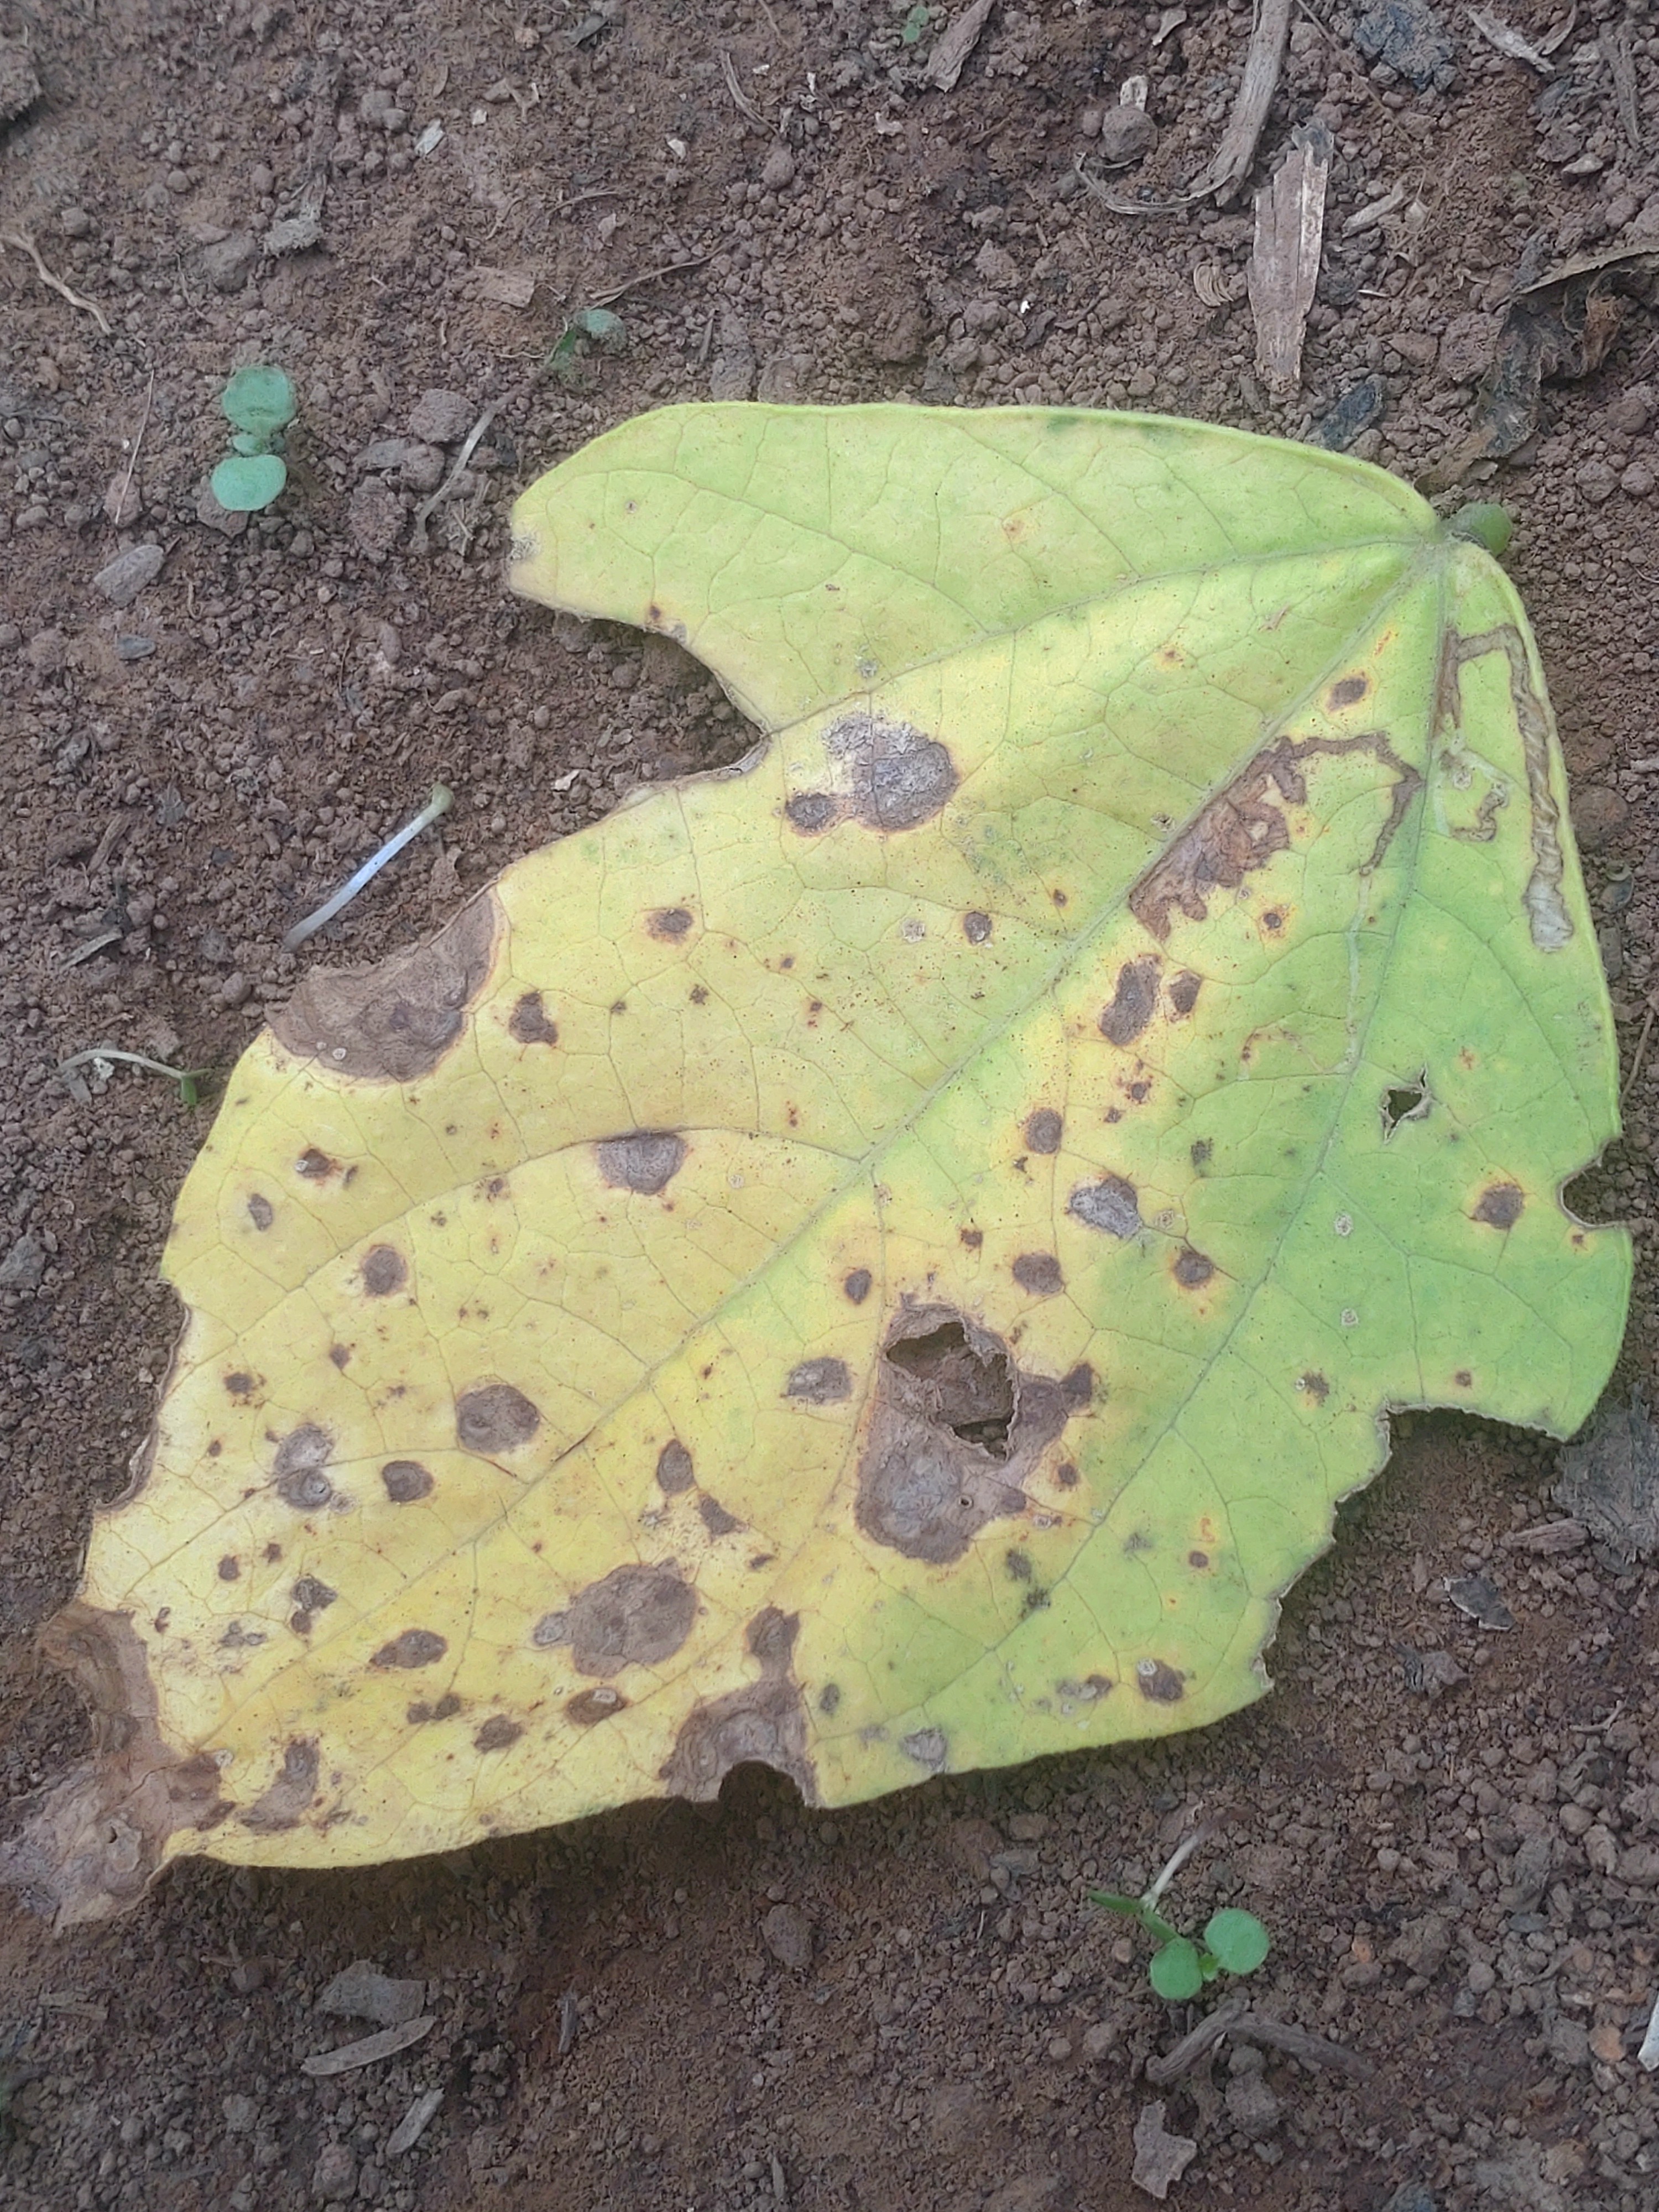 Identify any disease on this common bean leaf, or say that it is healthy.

anthracnose
